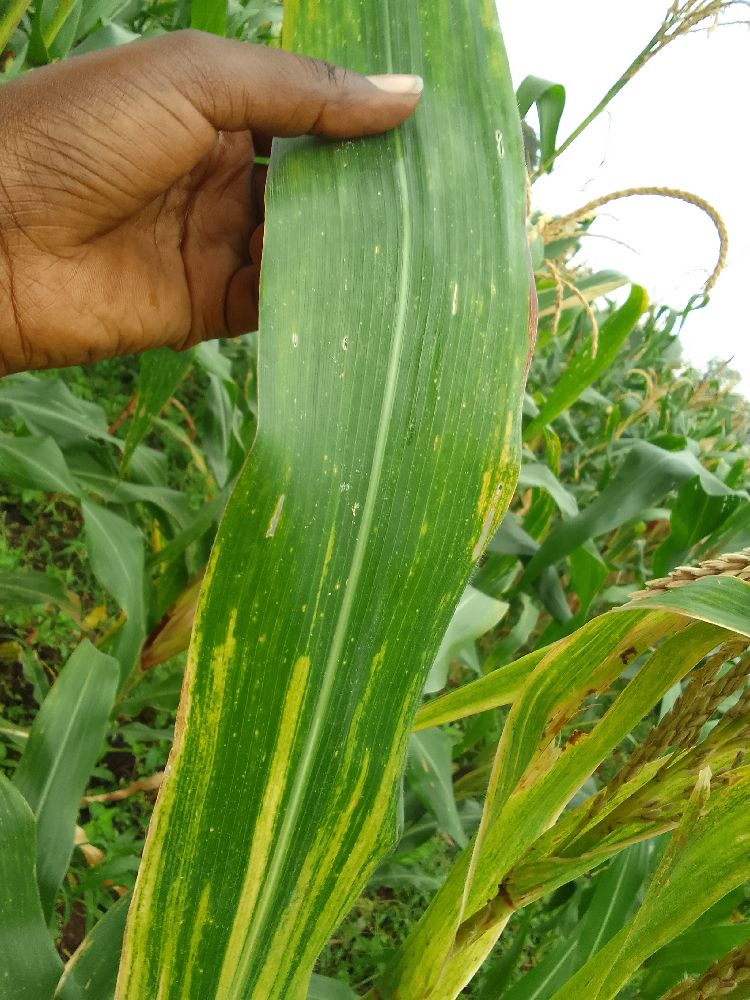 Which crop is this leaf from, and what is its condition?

maize, maize lethal necrosis
